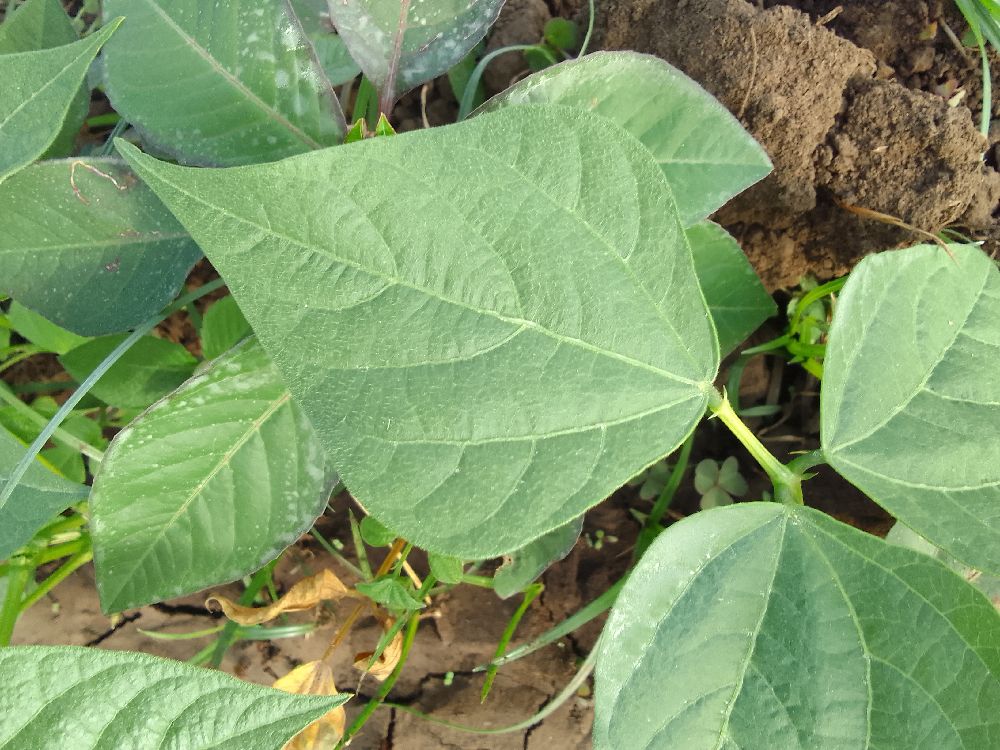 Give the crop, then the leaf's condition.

common bean, healthy
